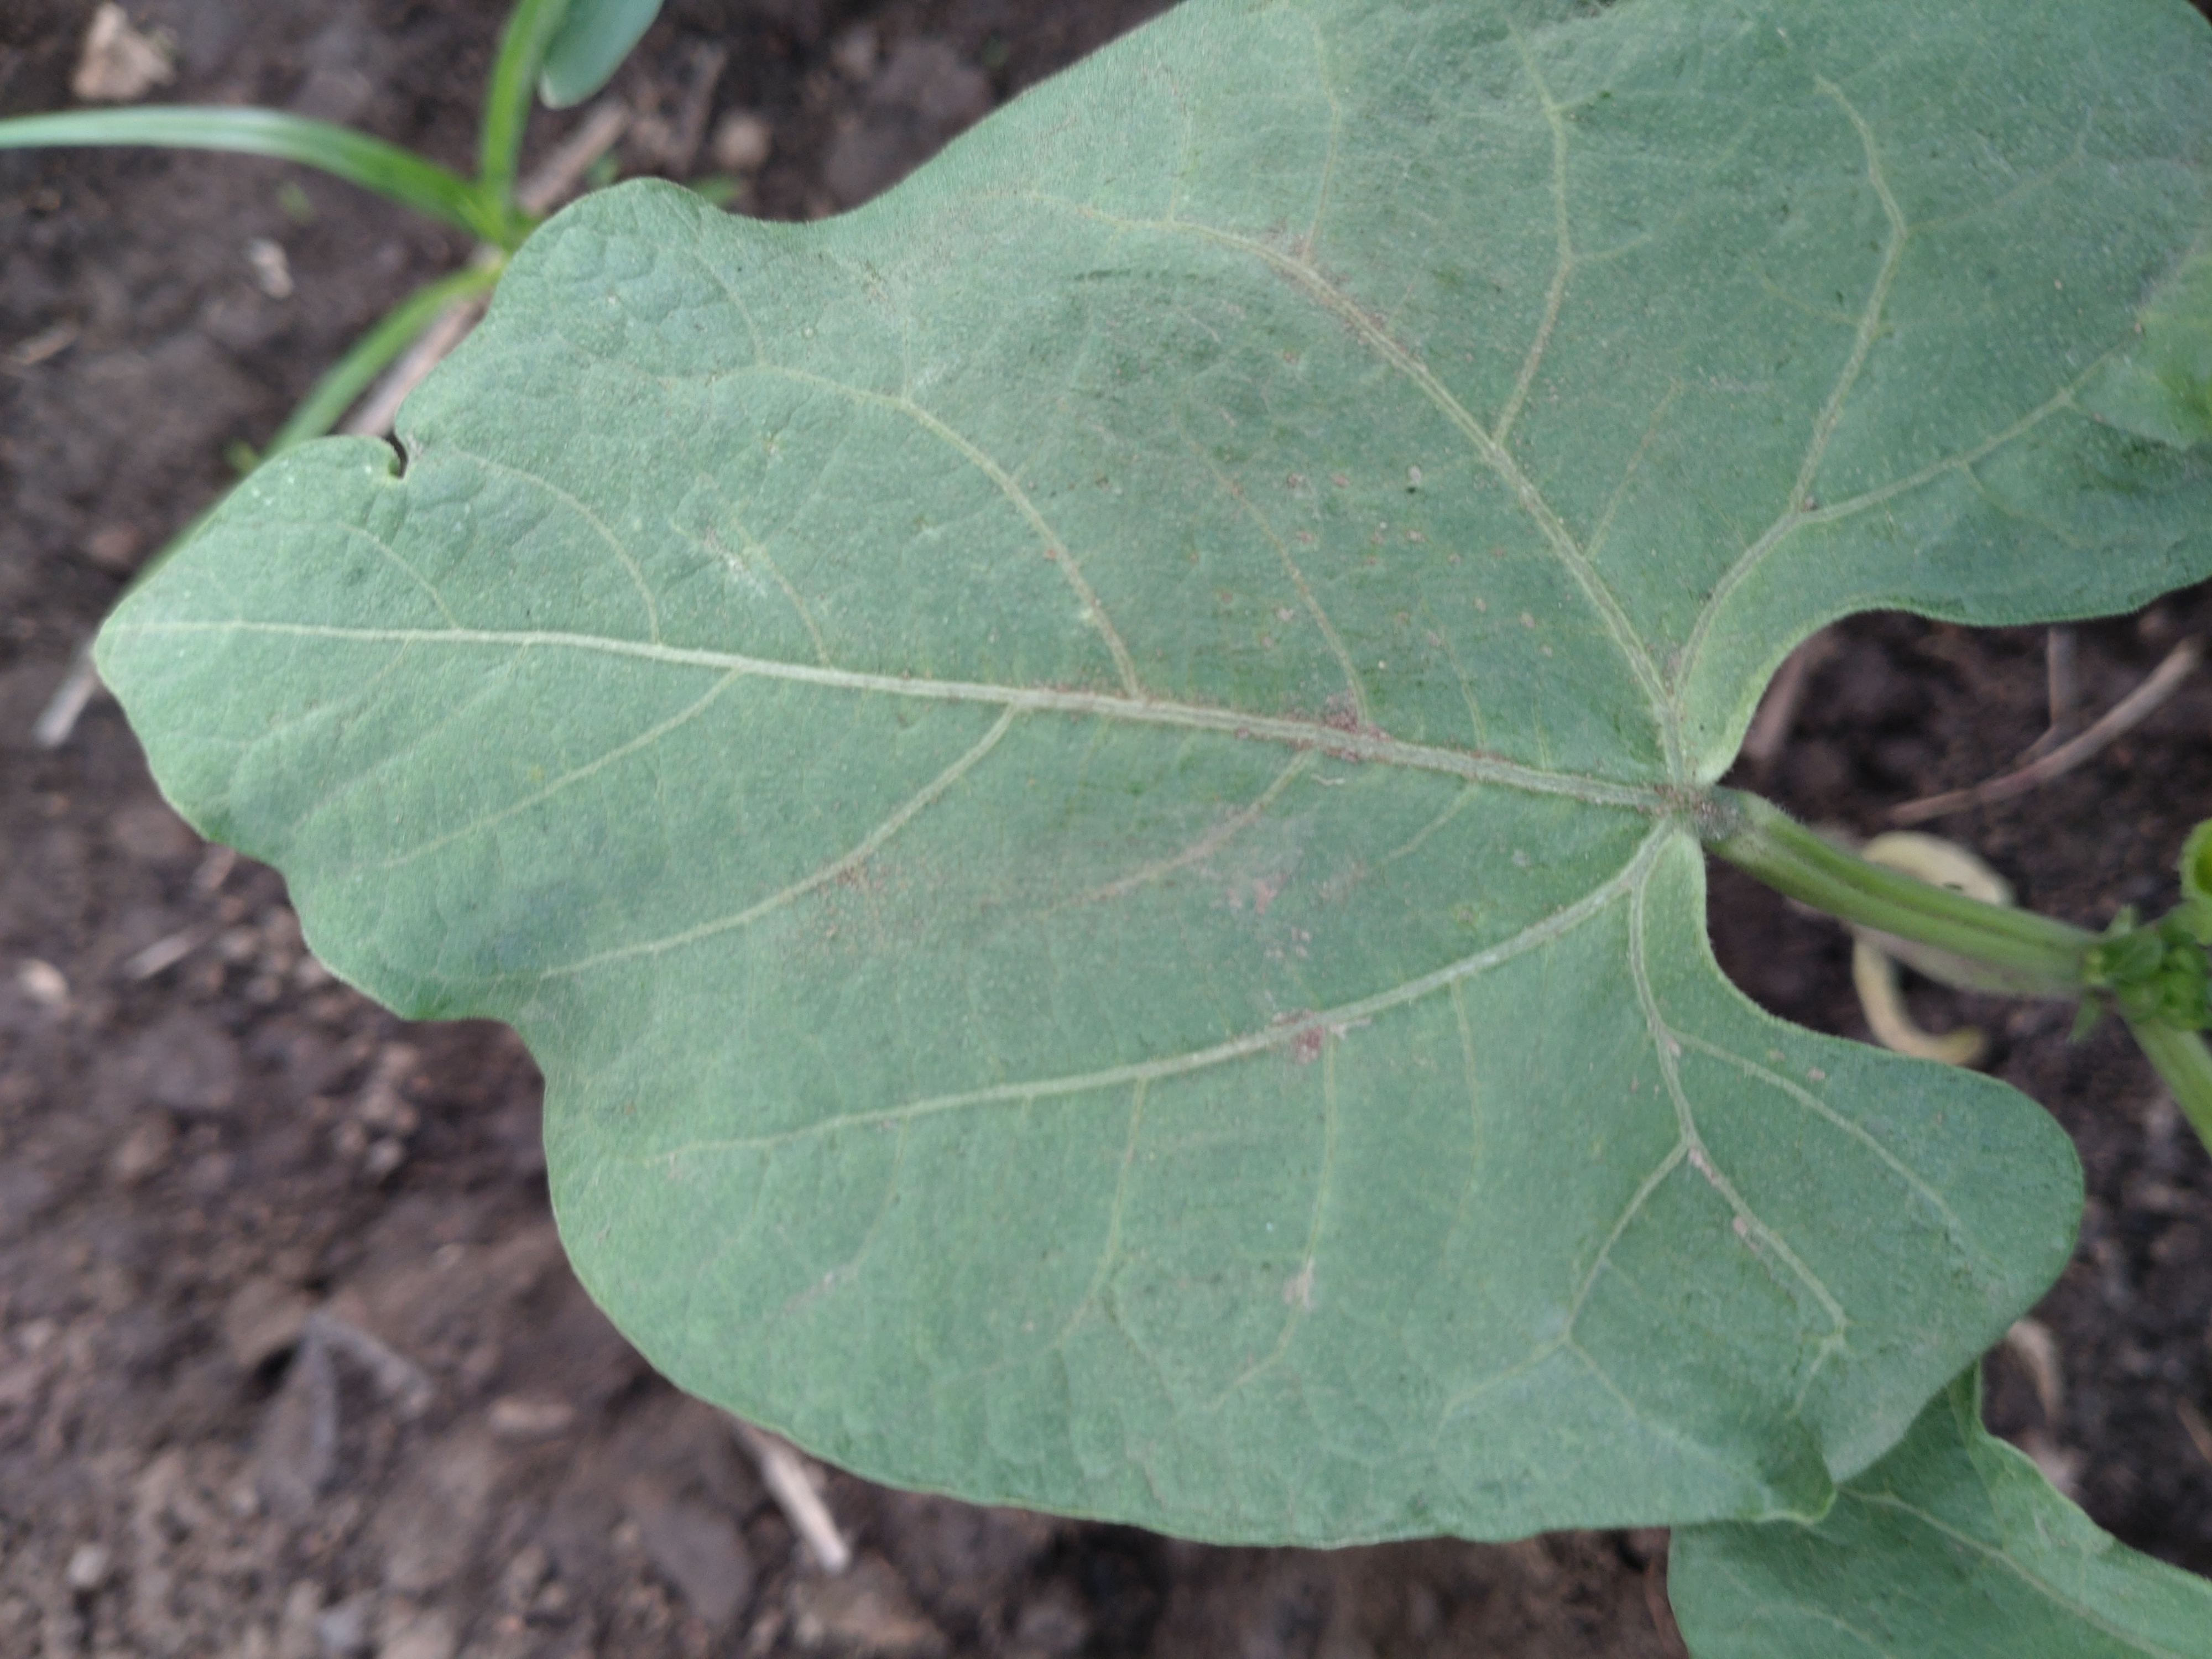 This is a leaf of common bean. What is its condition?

healthy
